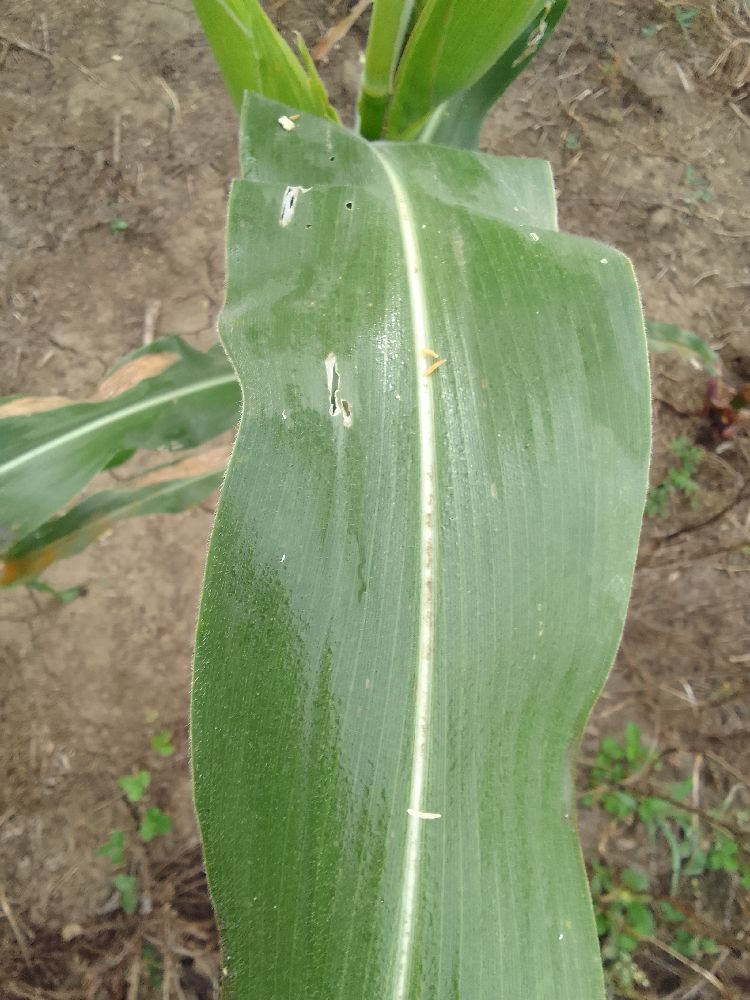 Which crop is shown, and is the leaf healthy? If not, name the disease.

maize, healthy
